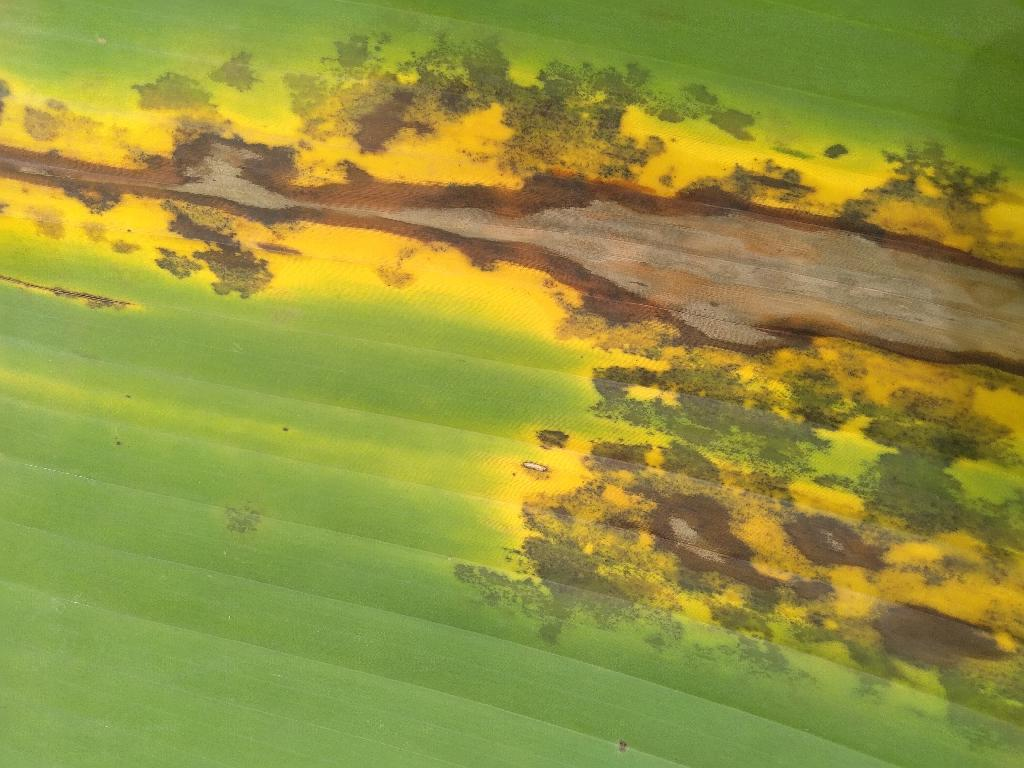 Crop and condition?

banana, black sigatoka
